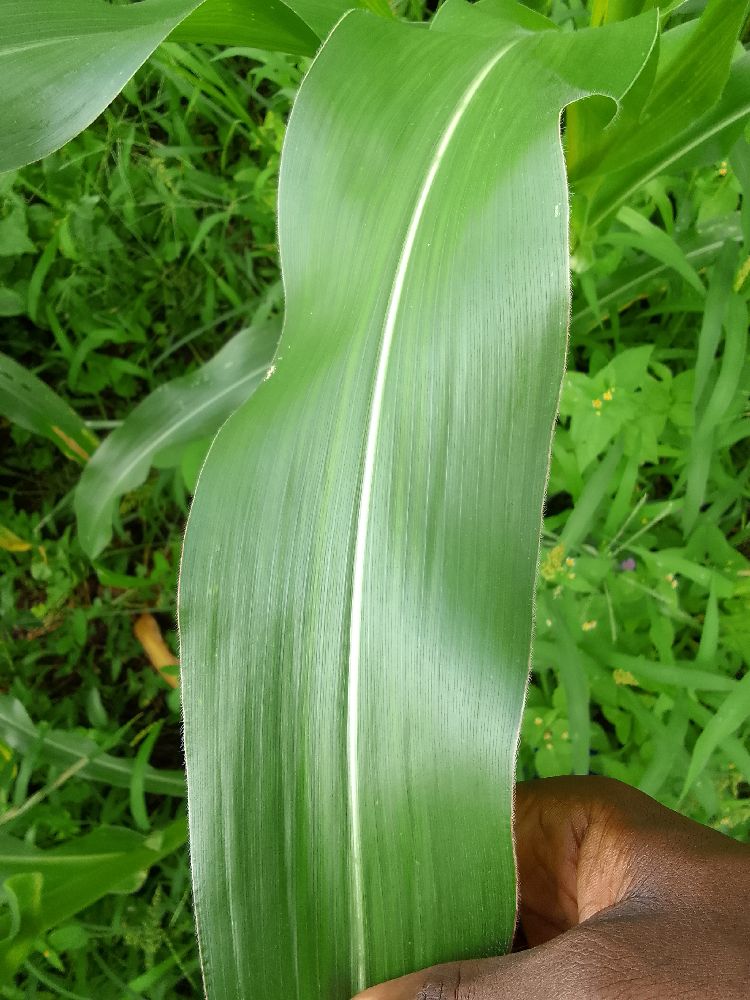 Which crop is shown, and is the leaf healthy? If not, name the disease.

maize, healthy
